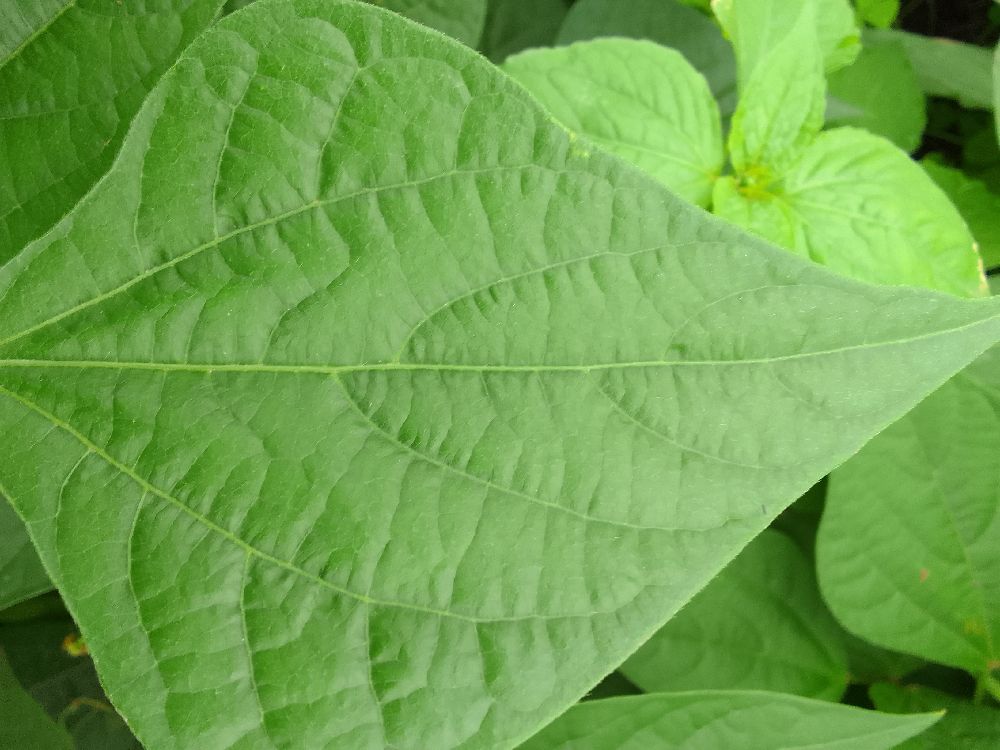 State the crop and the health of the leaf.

common bean, healthy
